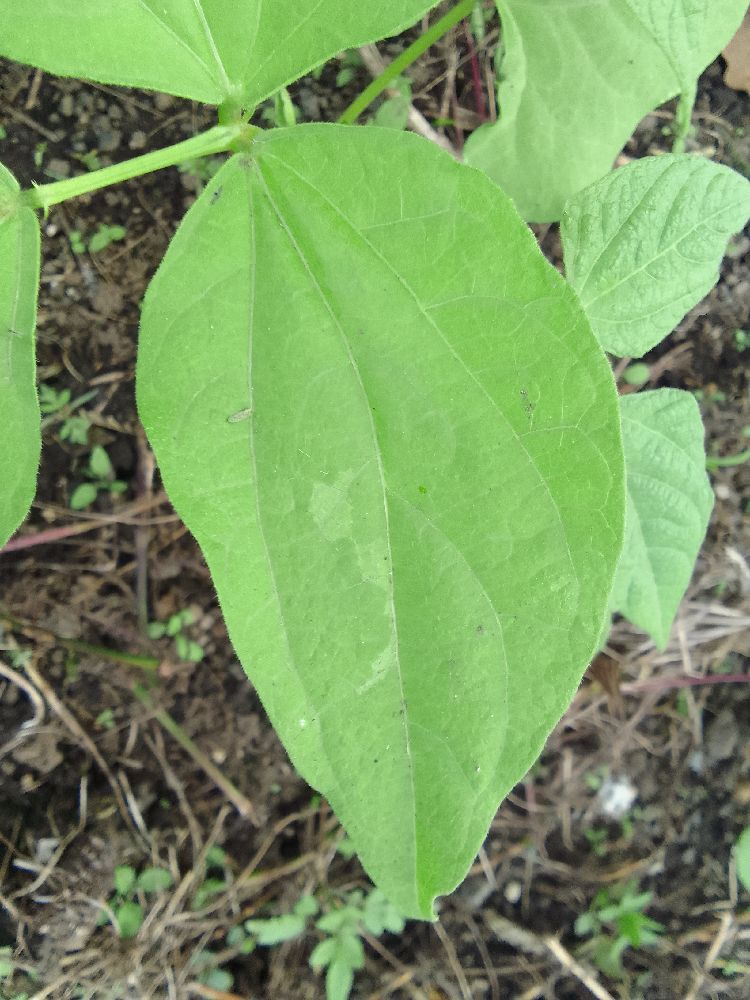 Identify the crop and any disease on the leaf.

common bean, healthy
